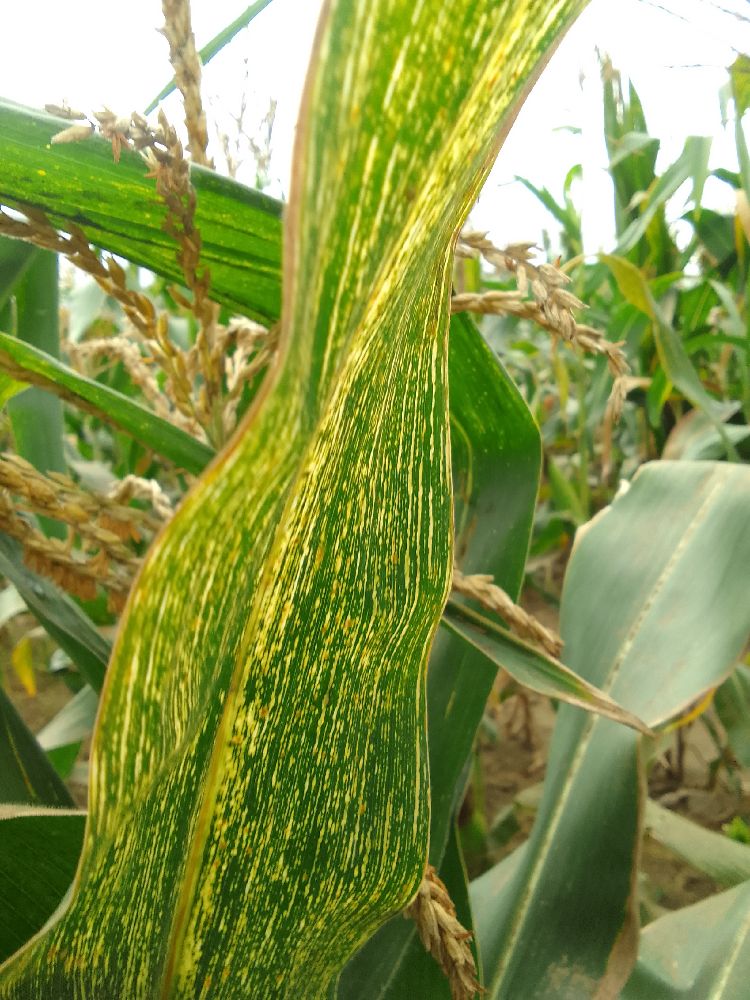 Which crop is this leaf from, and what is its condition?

maize, maize streak virus
